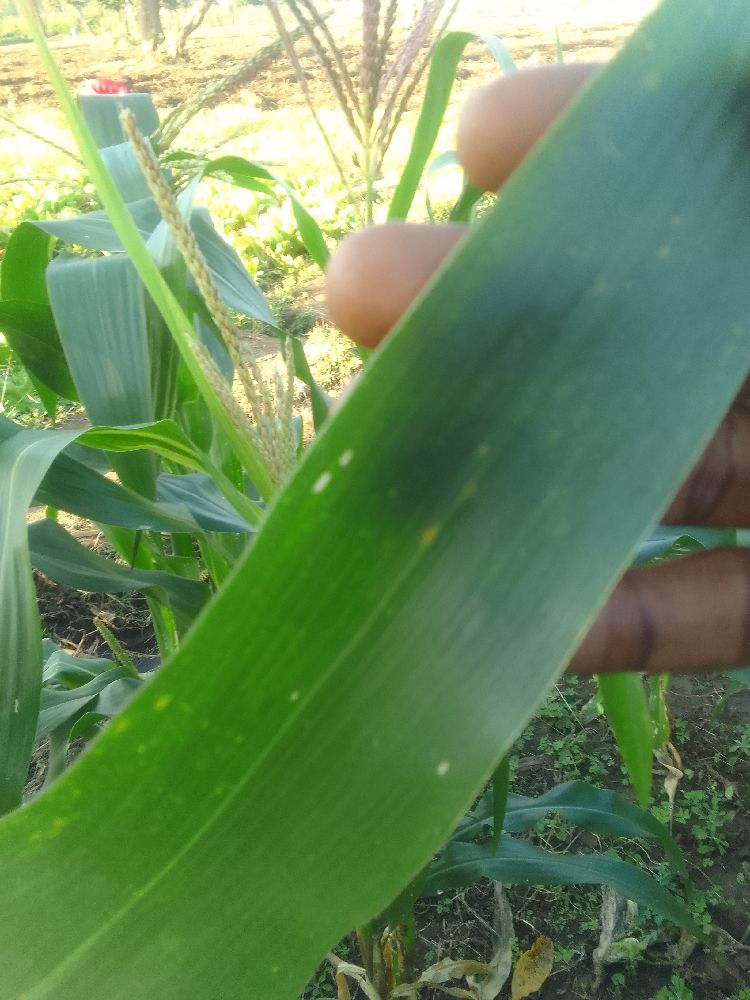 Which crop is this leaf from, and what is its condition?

maize, healthy
